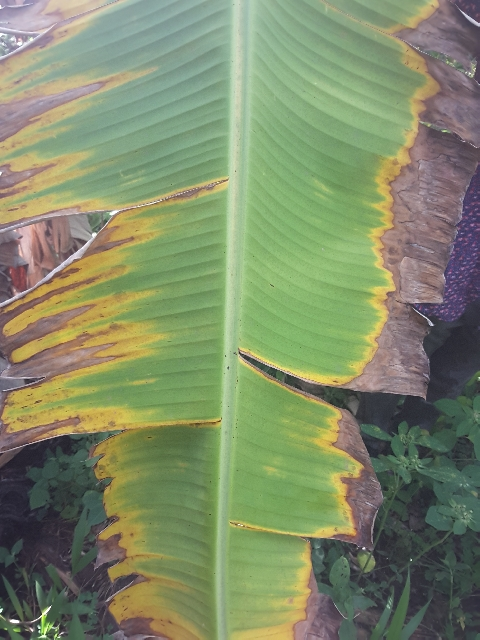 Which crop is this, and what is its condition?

banana, fusarium wilt race 1
